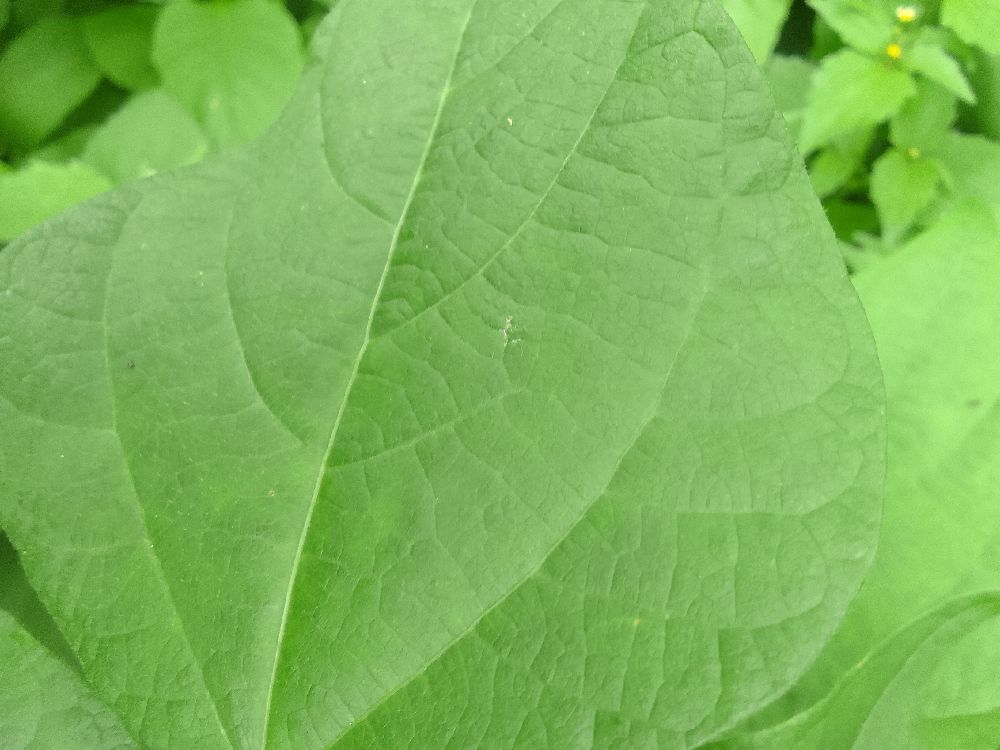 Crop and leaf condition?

common bean, healthy
